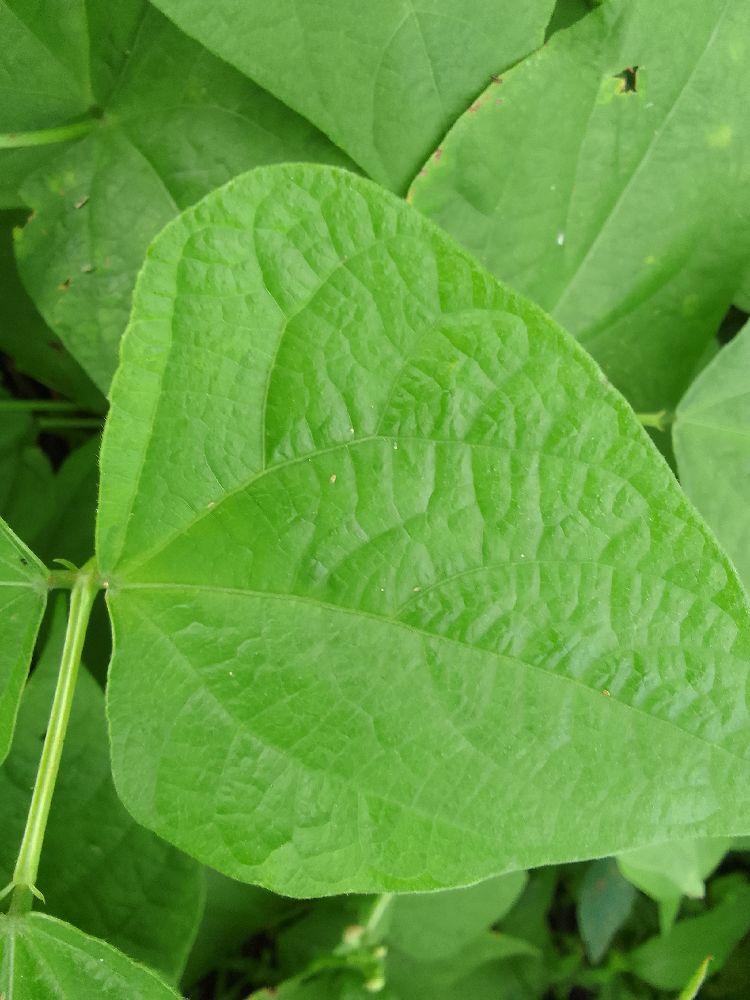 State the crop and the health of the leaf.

common bean, healthy
